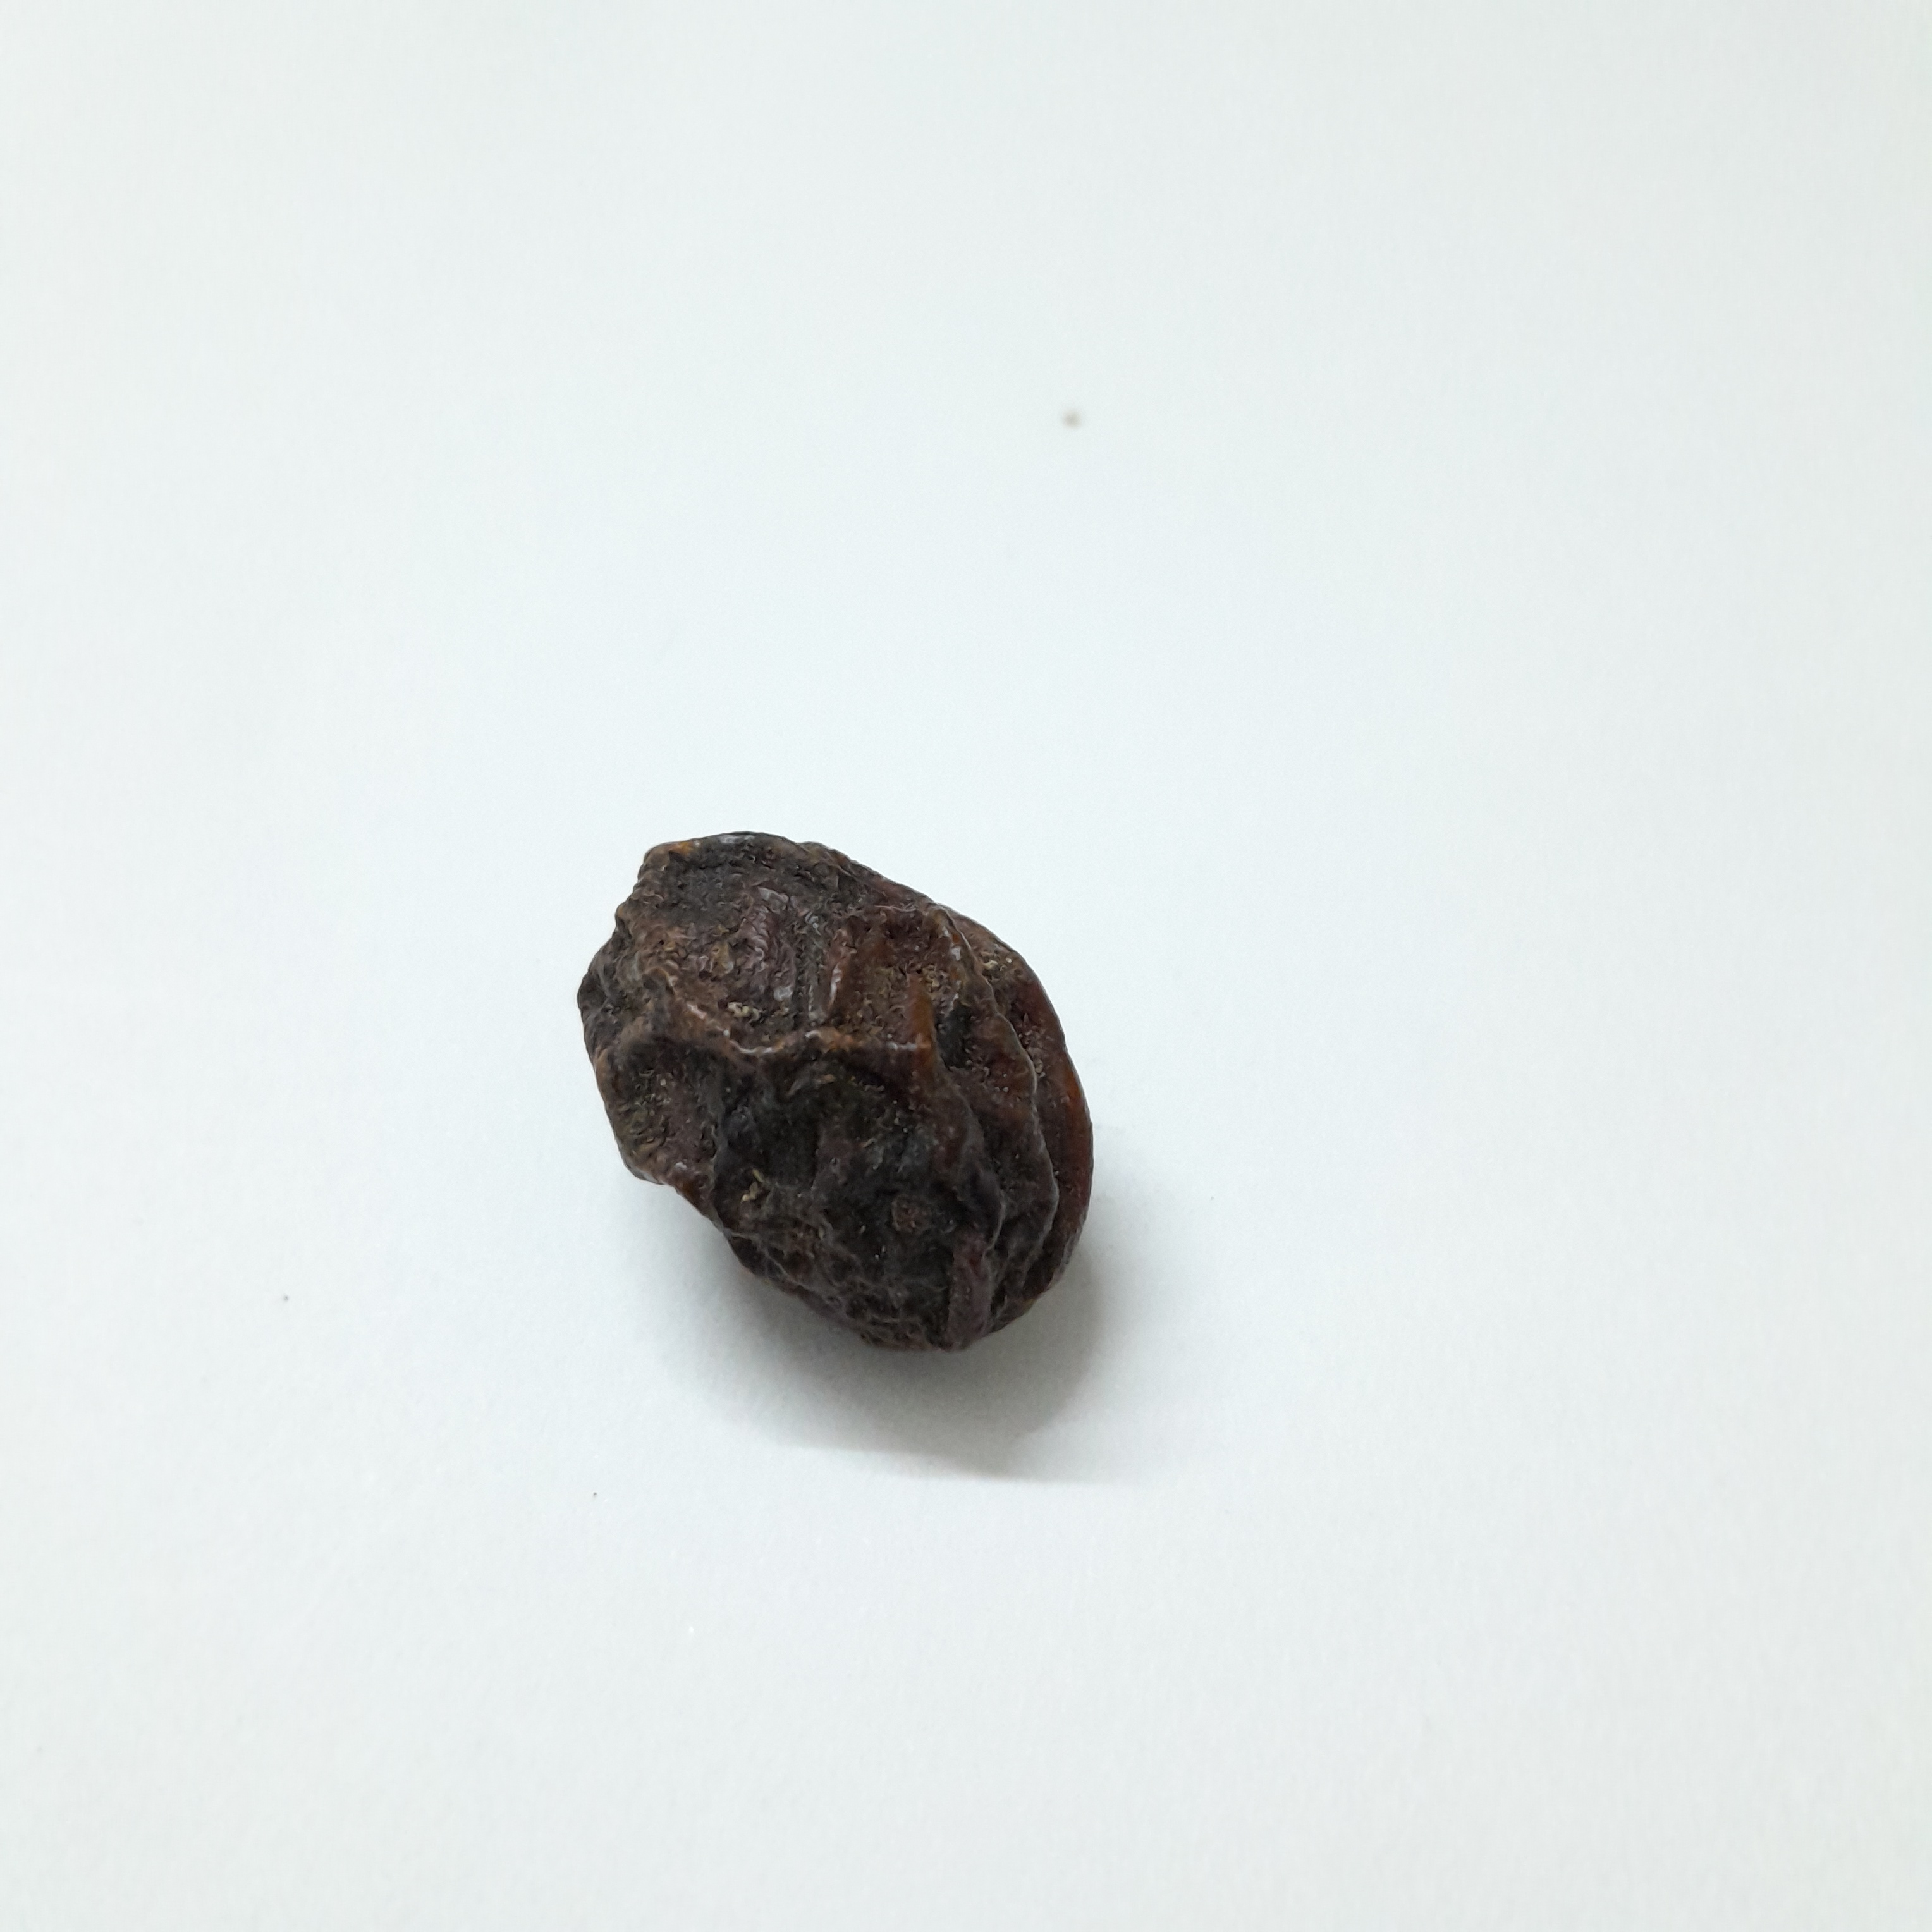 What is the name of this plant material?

kadukharik
